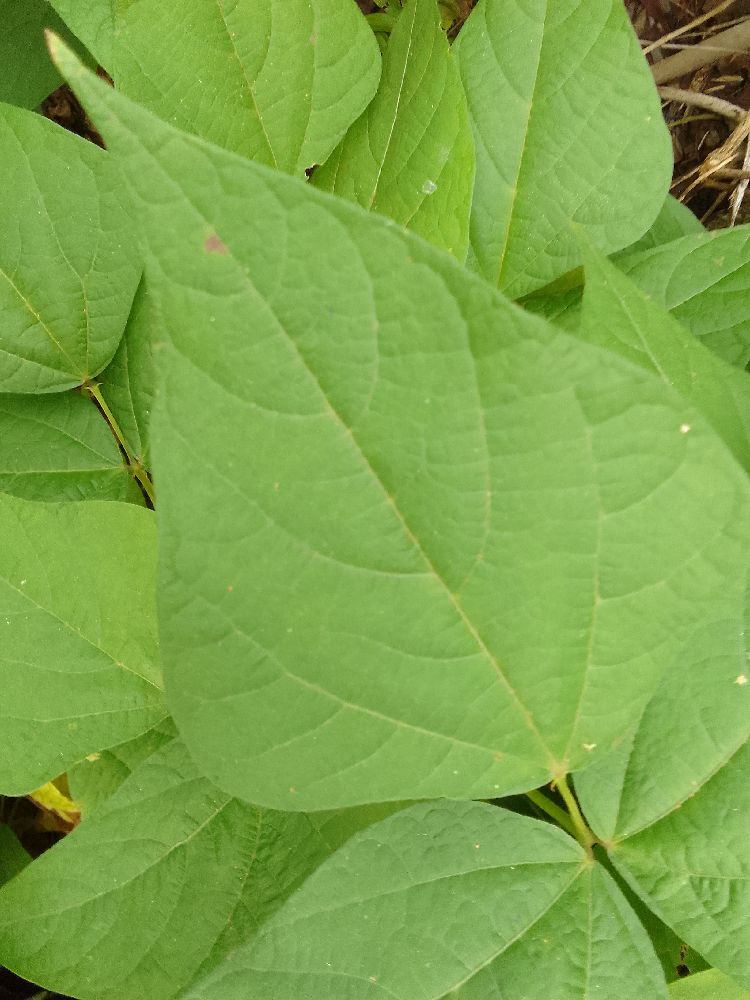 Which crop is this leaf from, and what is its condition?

common bean, healthy
